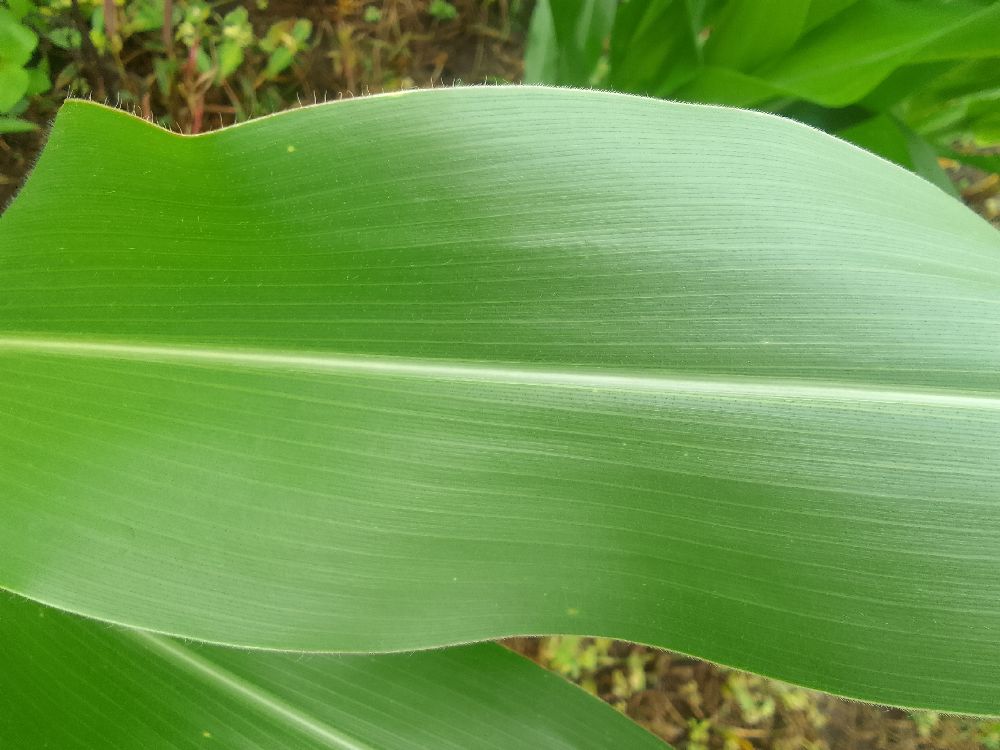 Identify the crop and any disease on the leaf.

maize, healthy
